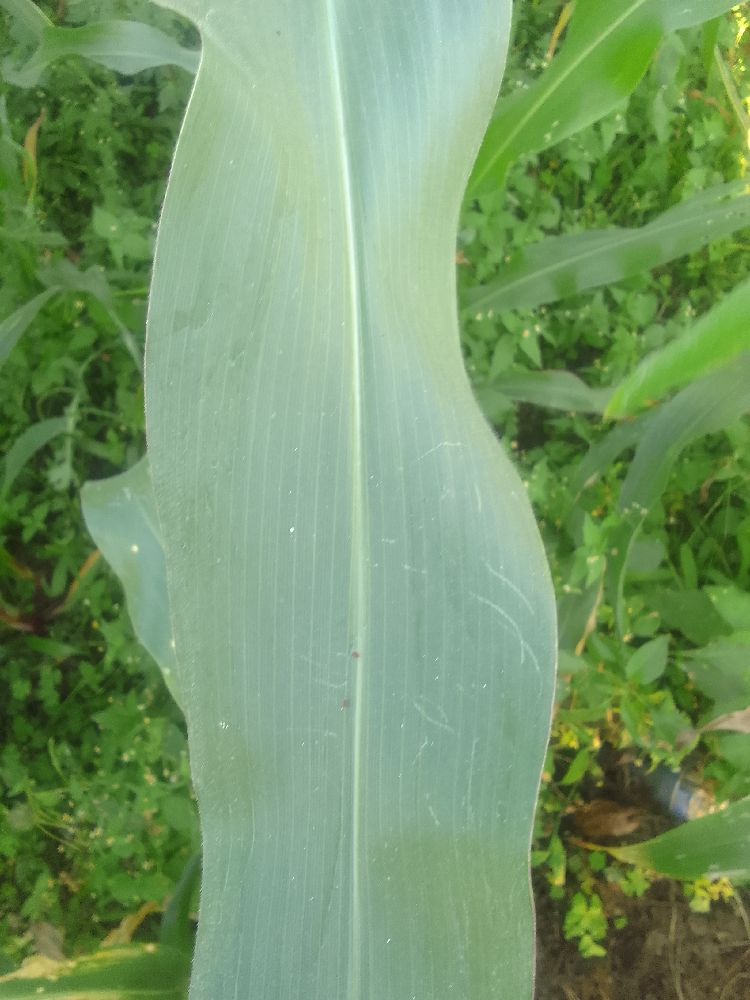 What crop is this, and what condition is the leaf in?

maize, healthy
